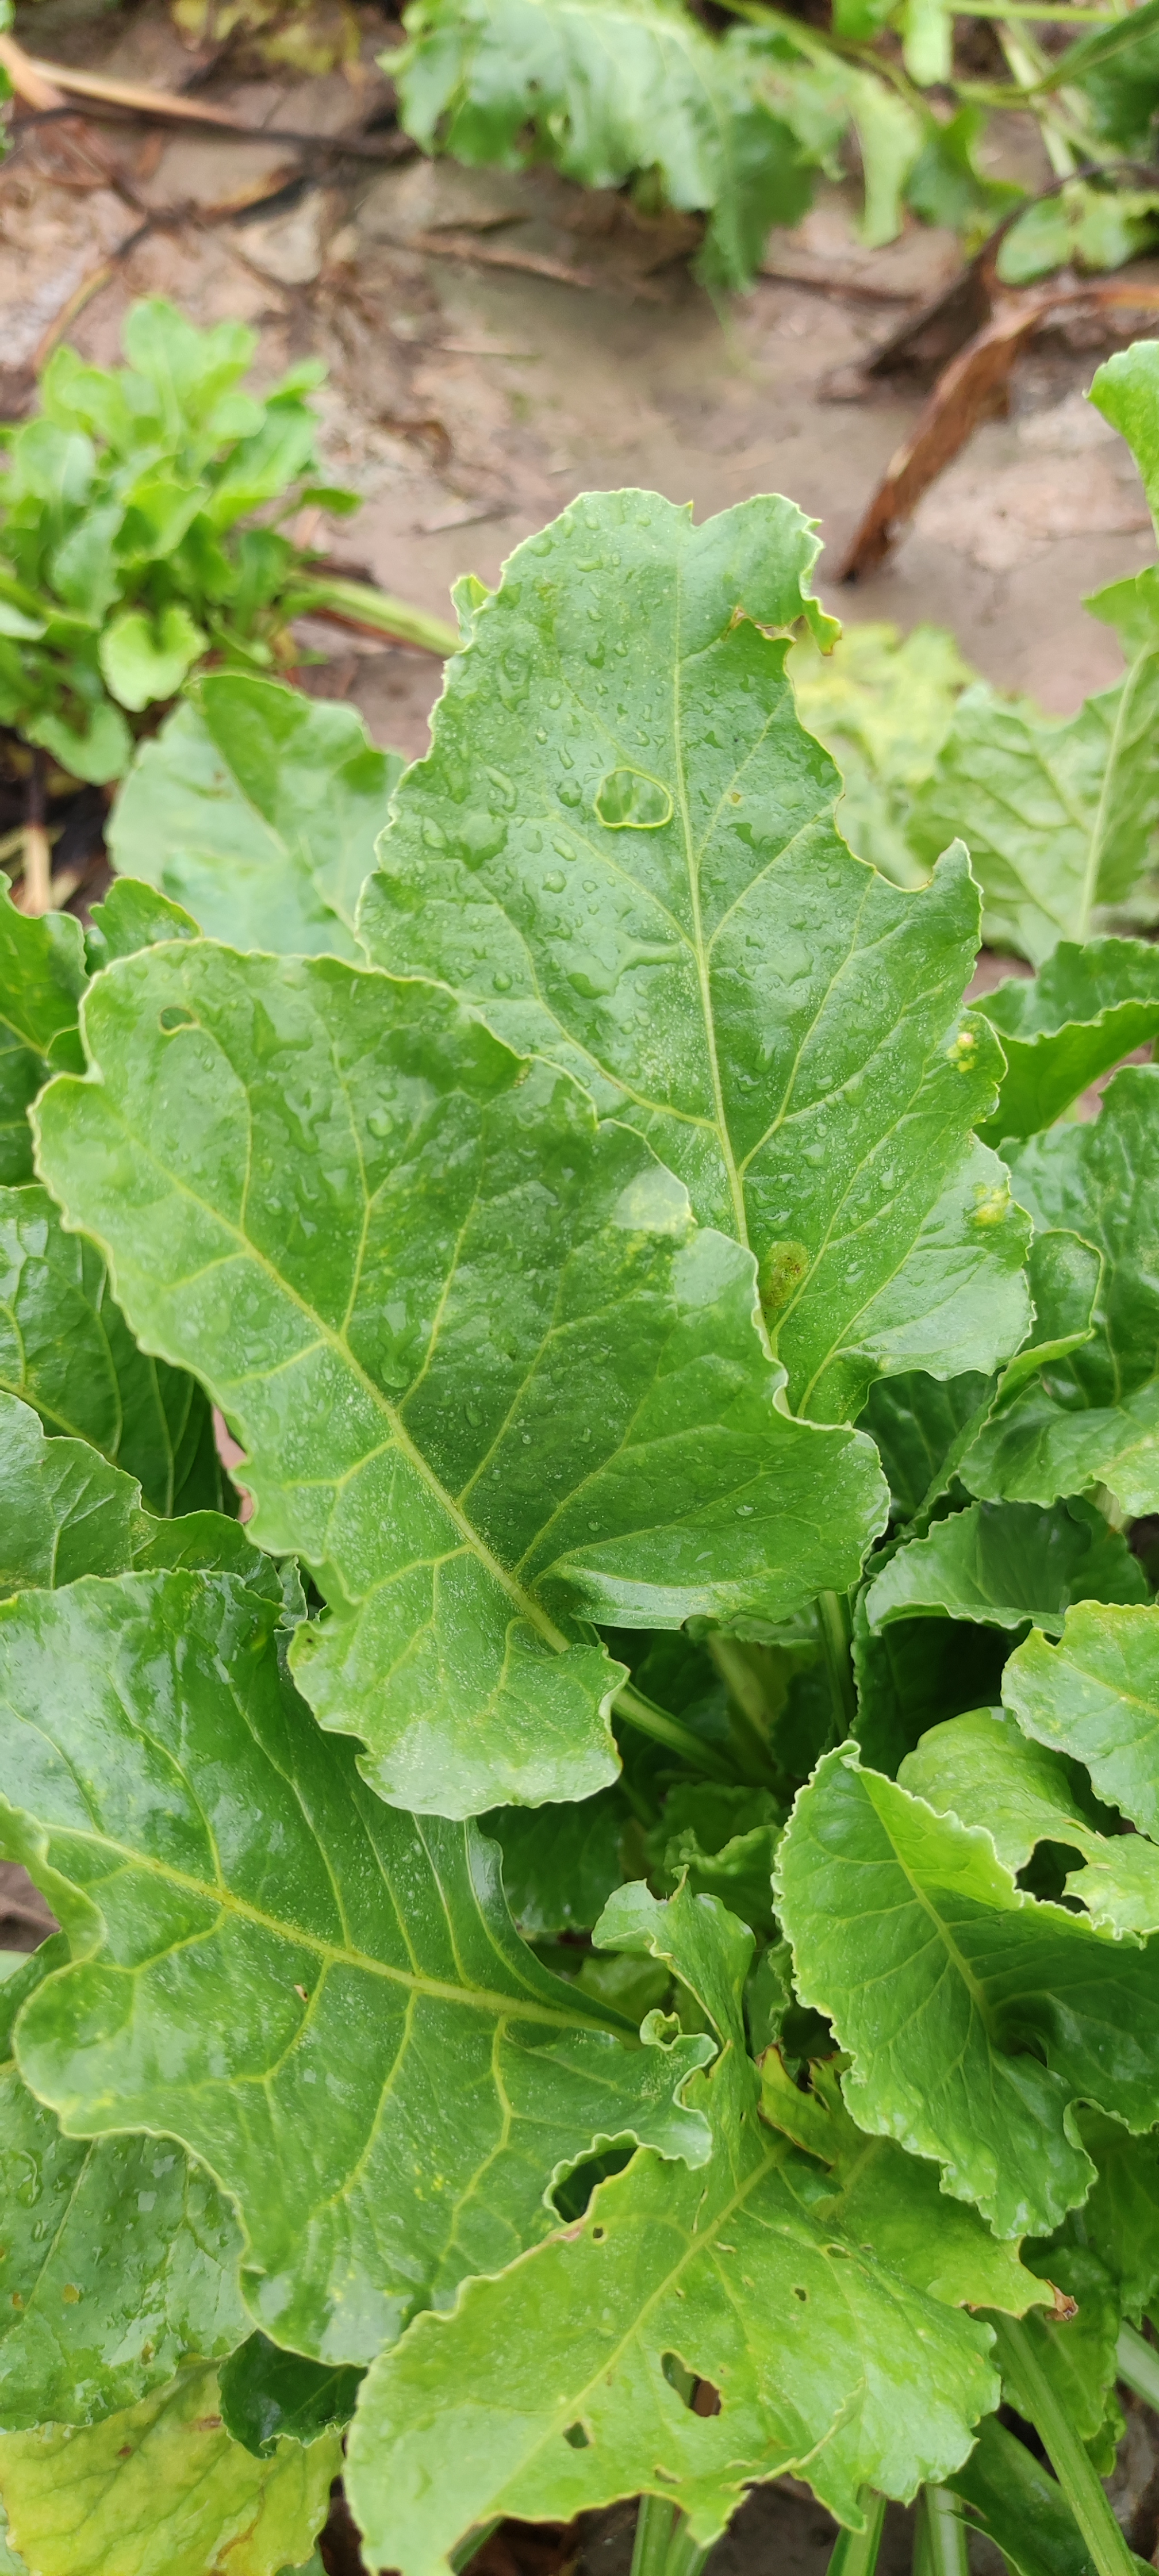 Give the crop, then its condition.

beet, unaffected
